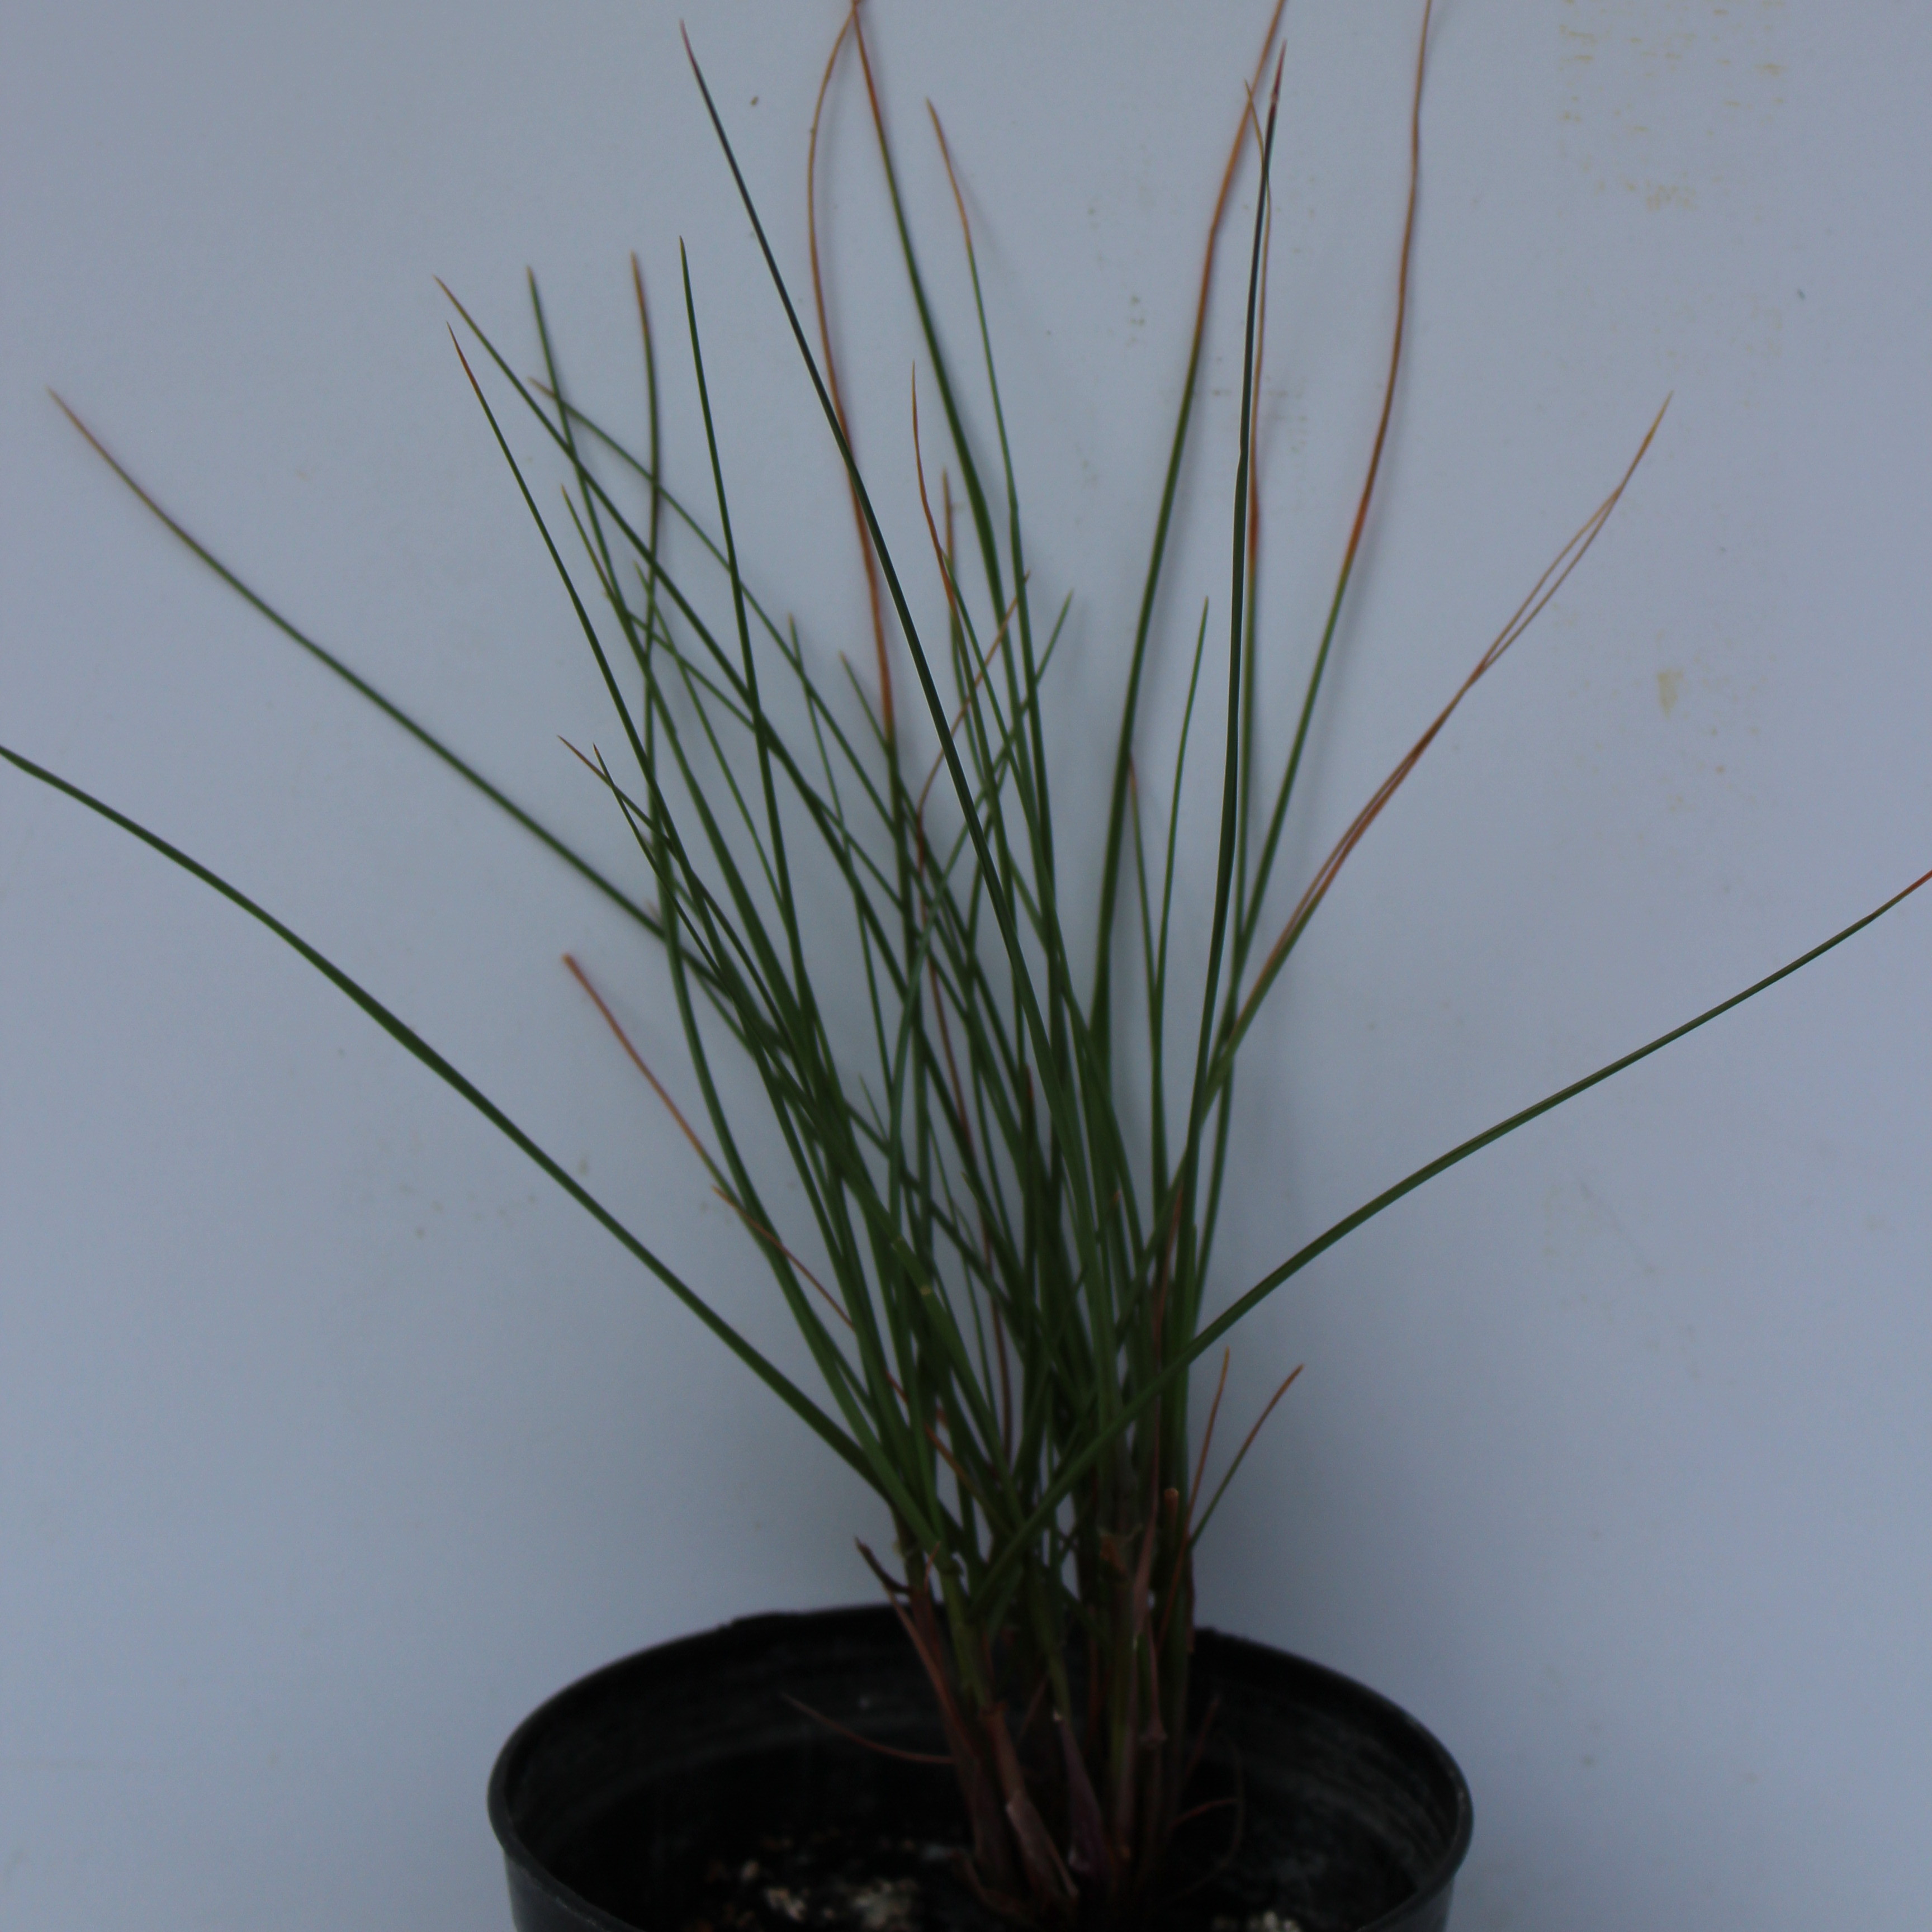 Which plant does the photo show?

Lolium multiflorum
